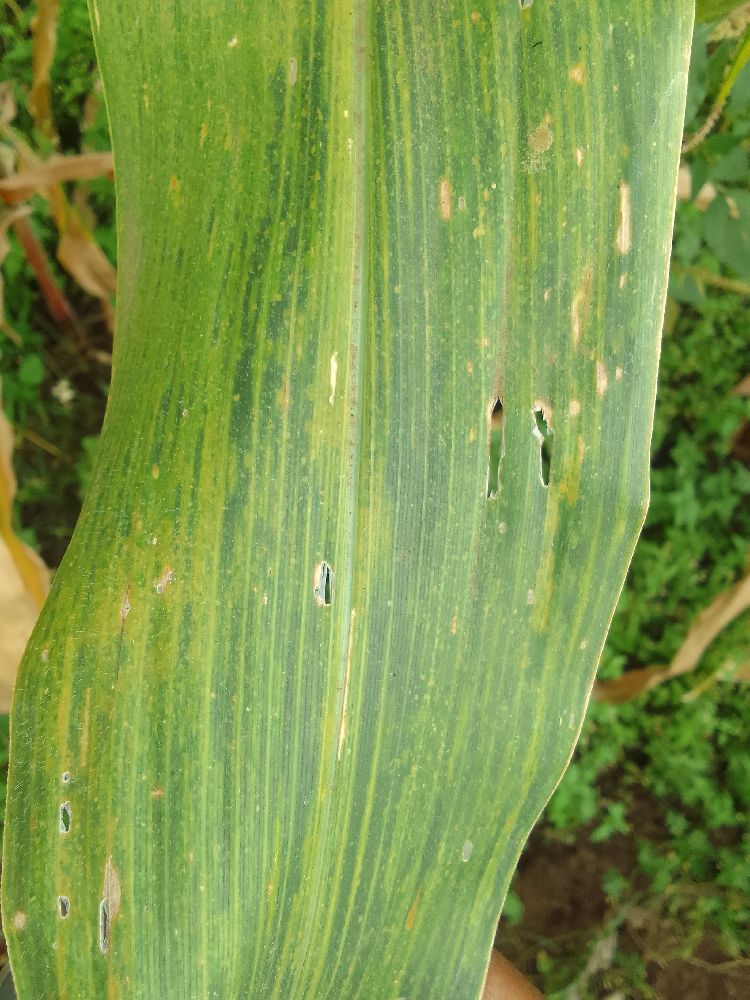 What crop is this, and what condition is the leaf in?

maize, maize lethal necrosis
